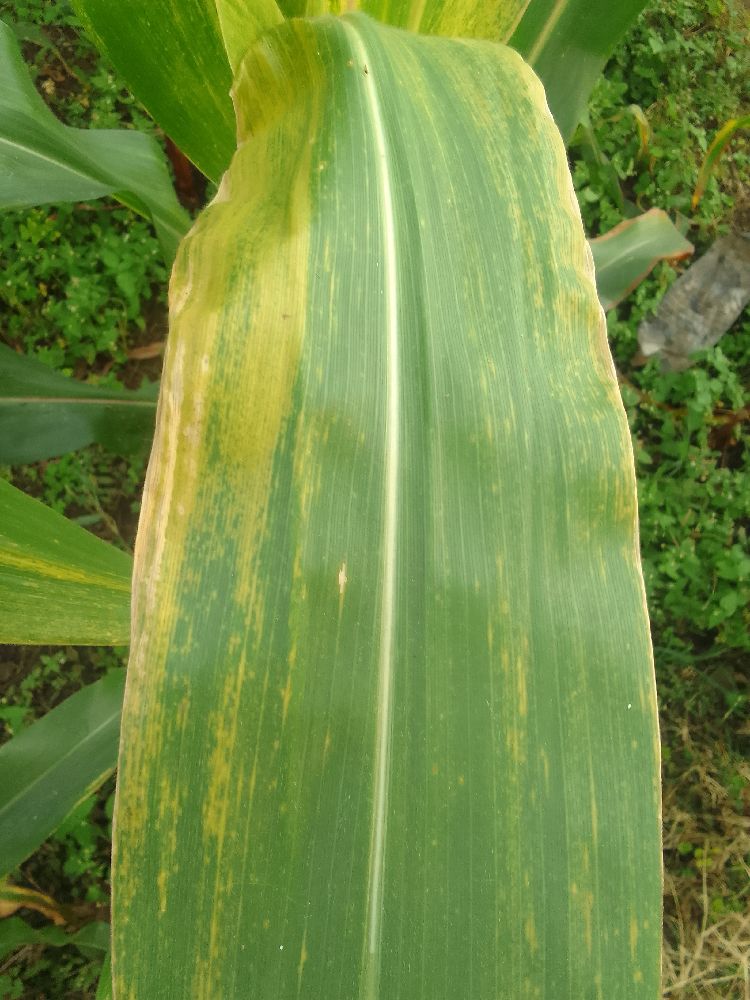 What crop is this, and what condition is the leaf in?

maize, maize lethal necrosis
